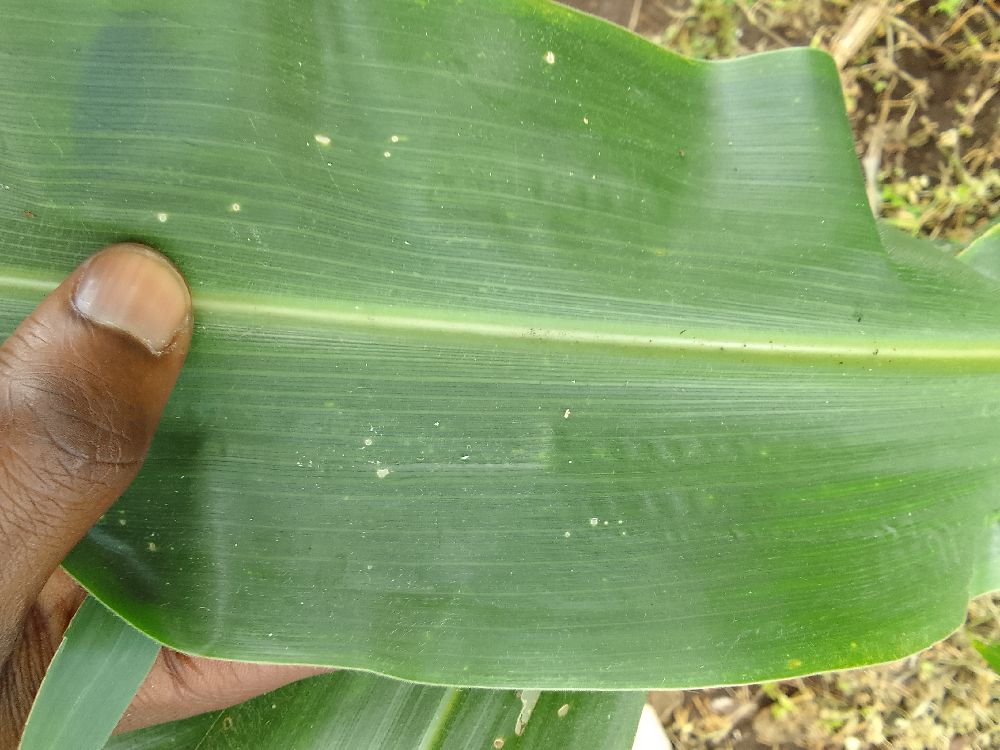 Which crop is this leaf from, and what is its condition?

maize, healthy
